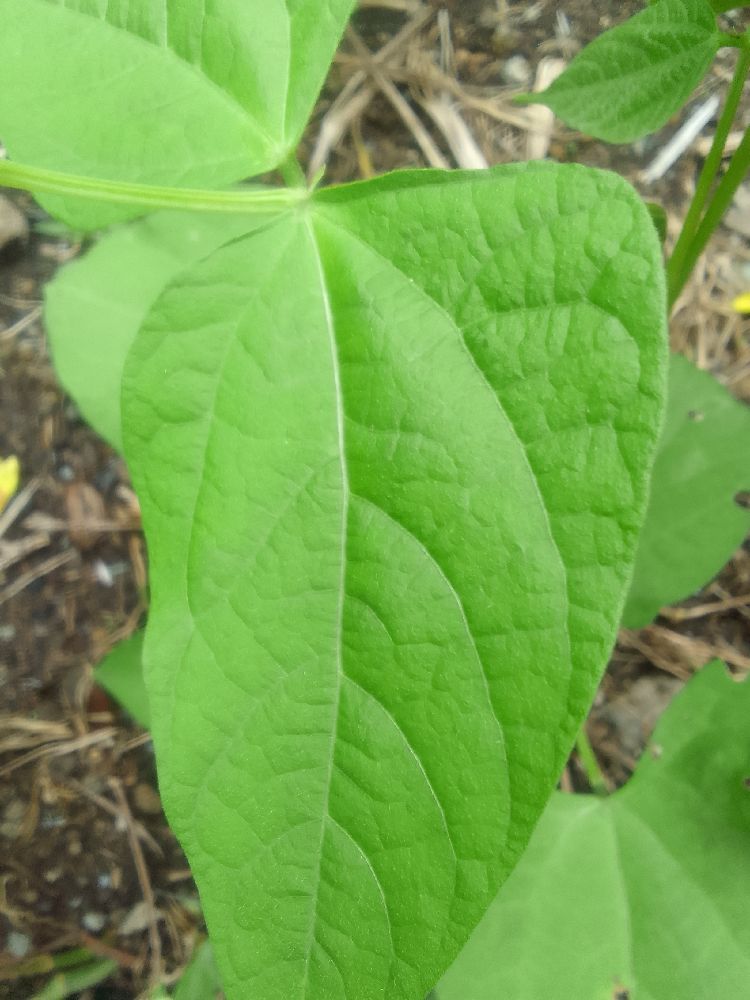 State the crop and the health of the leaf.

common bean, healthy
